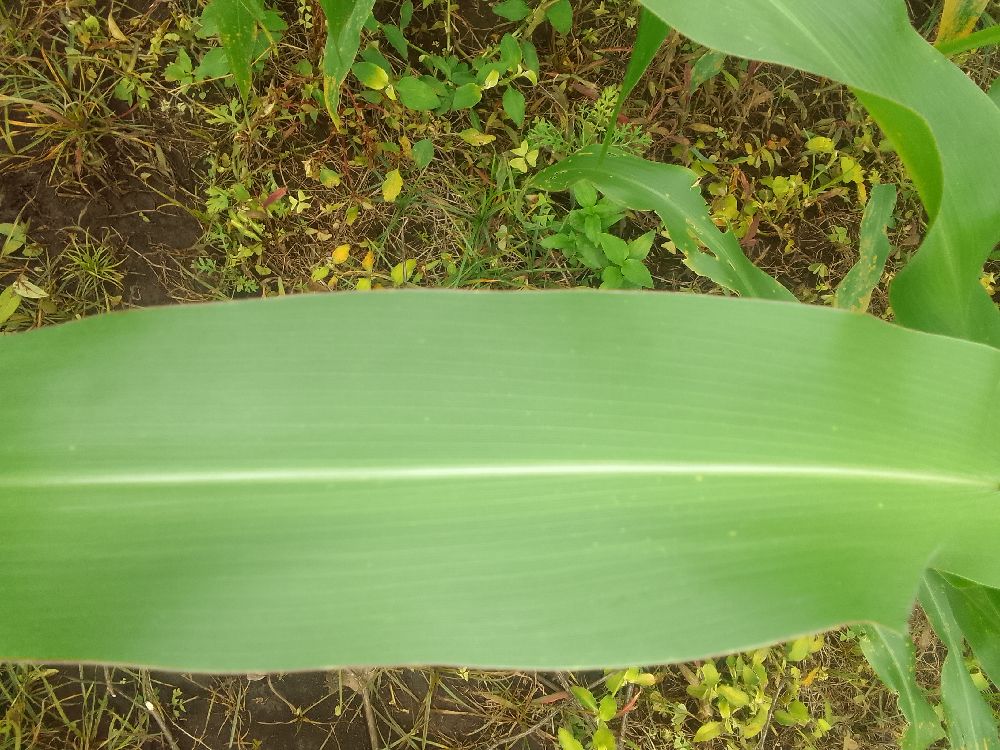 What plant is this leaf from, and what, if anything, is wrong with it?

maize, healthy
